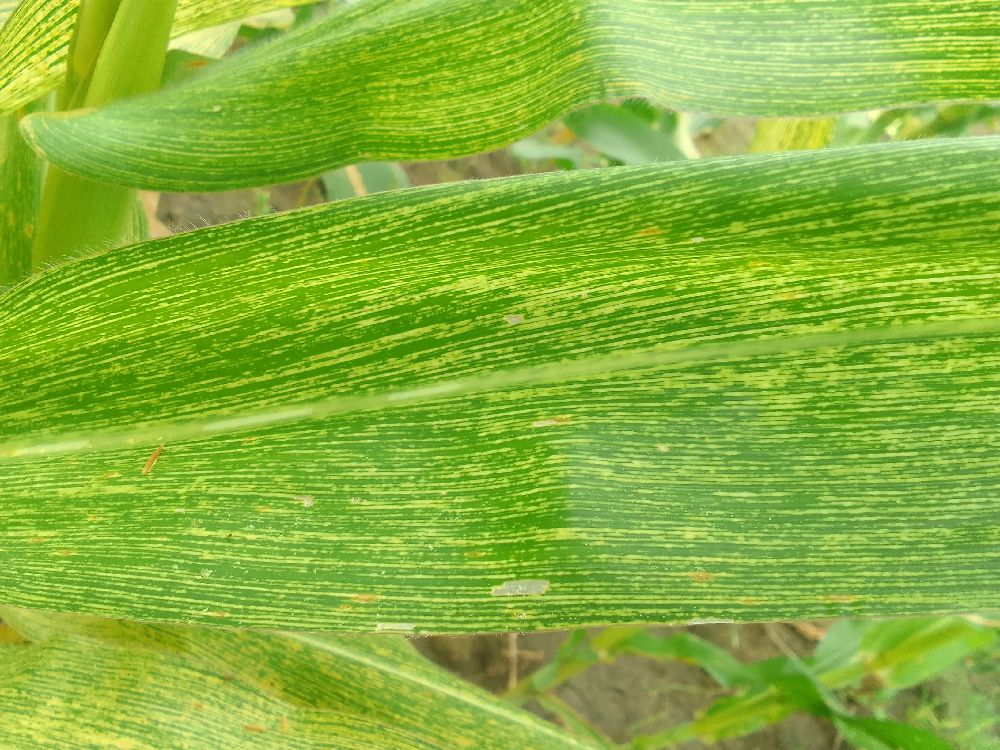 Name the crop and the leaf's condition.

maize, maize streak virus
